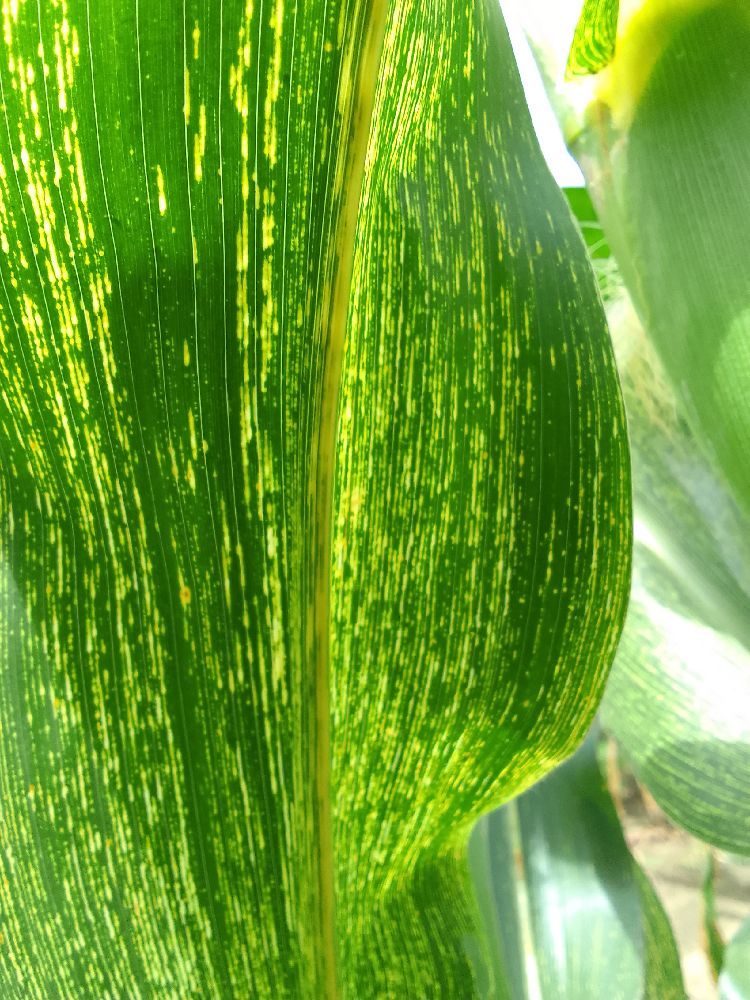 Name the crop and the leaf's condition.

maize, maize streak virus
